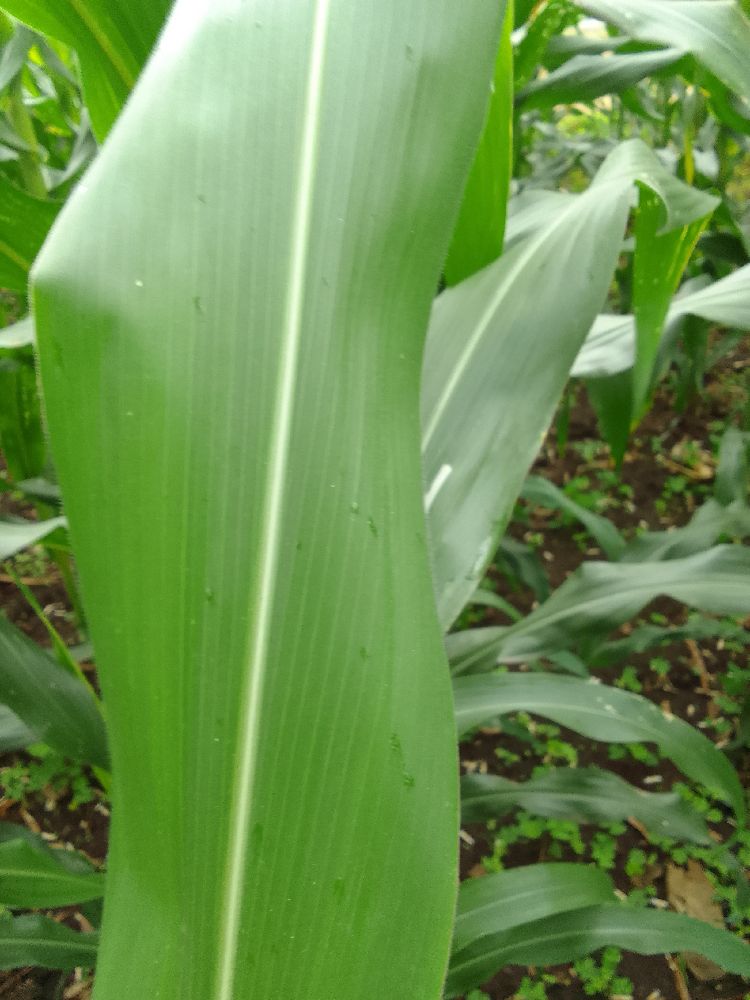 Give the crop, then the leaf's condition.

maize, healthy
